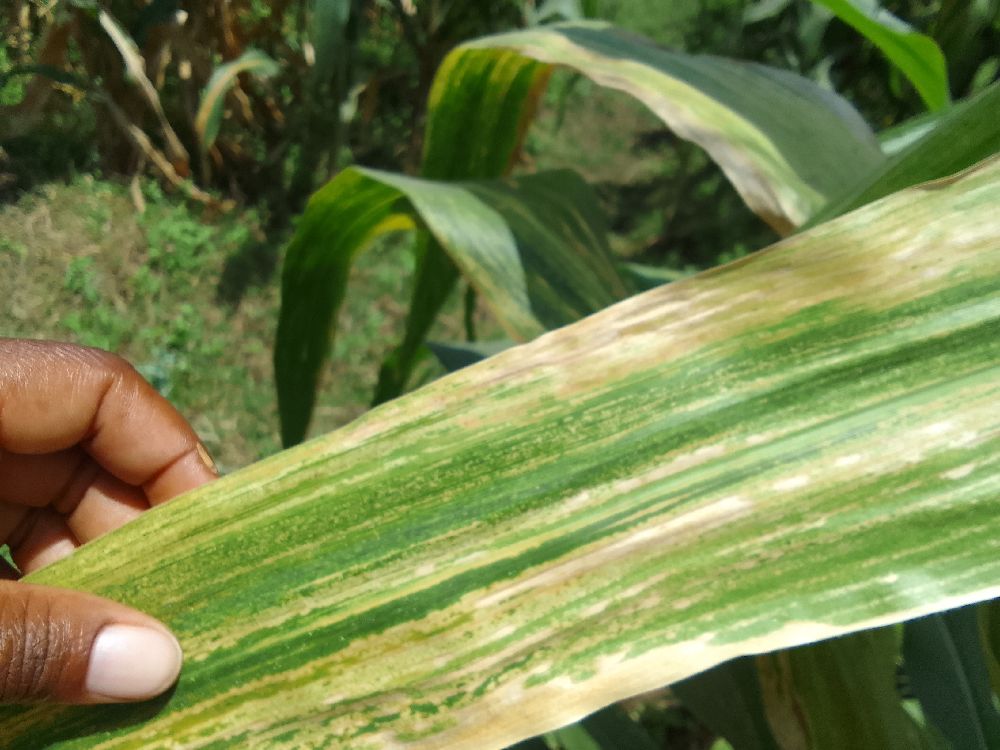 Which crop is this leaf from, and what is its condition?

maize, maize lethal necrosis
